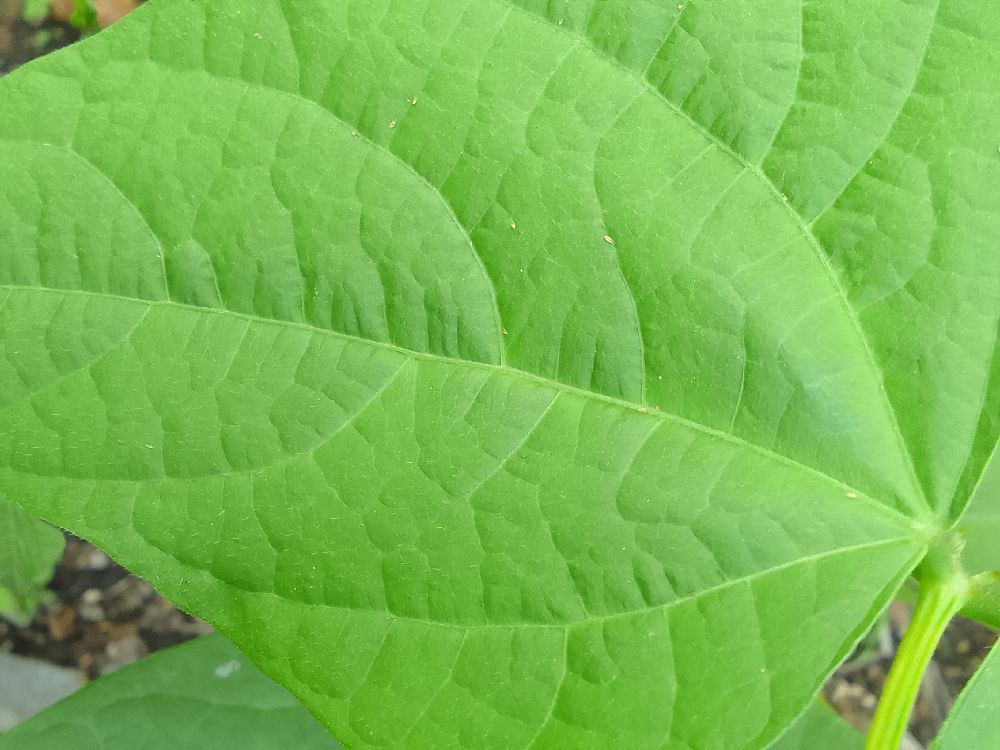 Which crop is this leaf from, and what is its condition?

common bean, healthy
